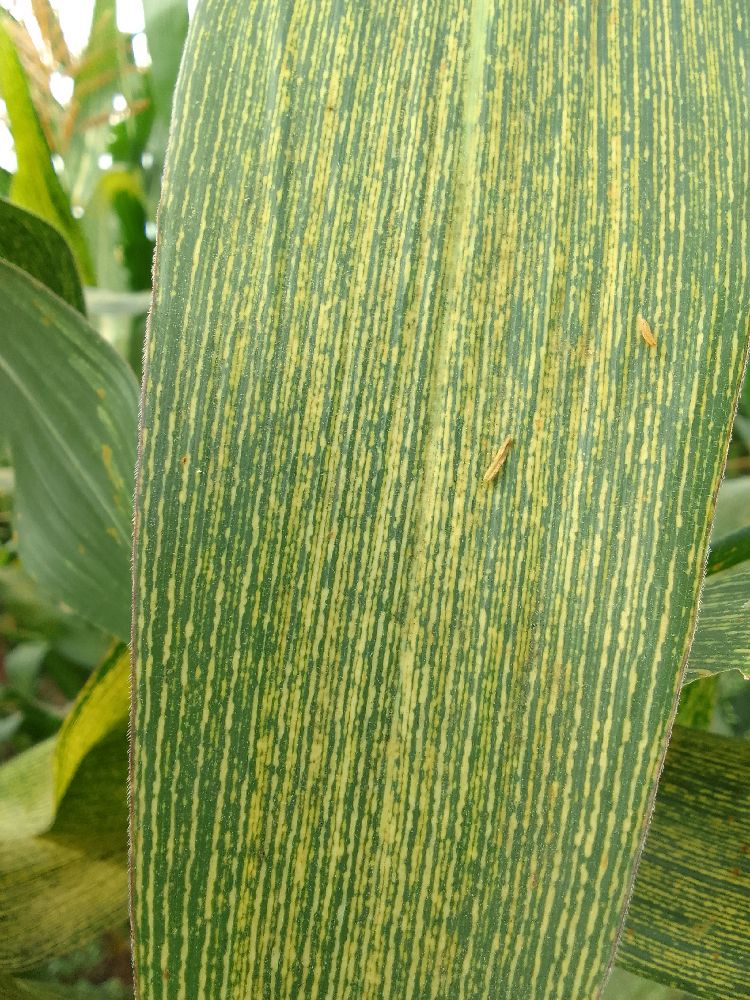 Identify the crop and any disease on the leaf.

maize, maize streak virus
